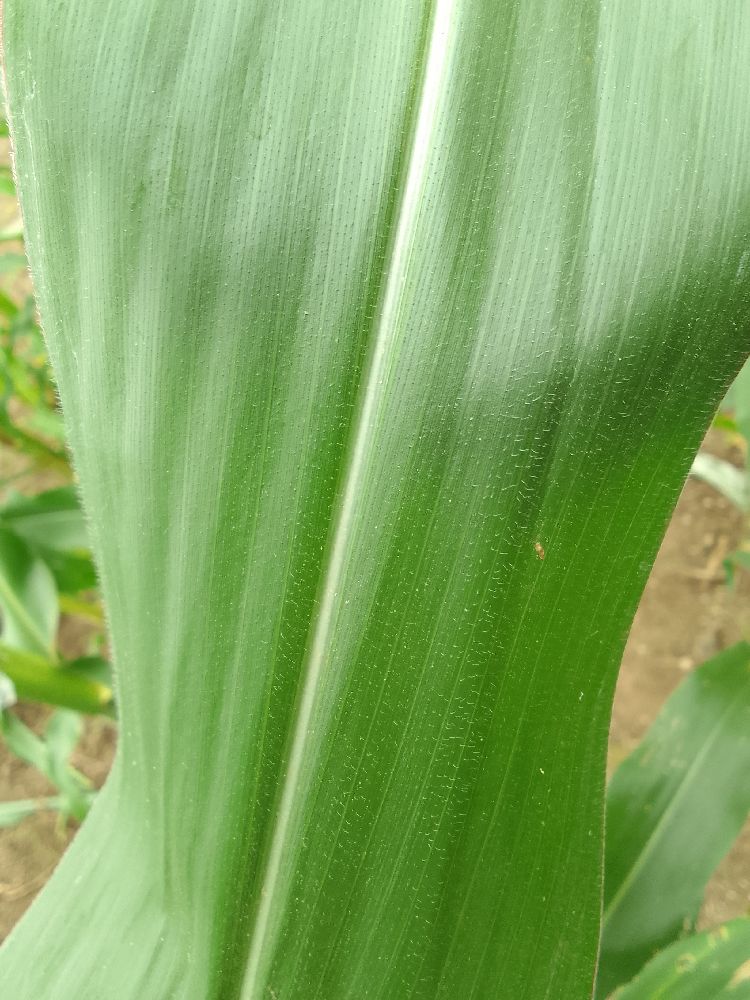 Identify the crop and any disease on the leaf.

maize, healthy
